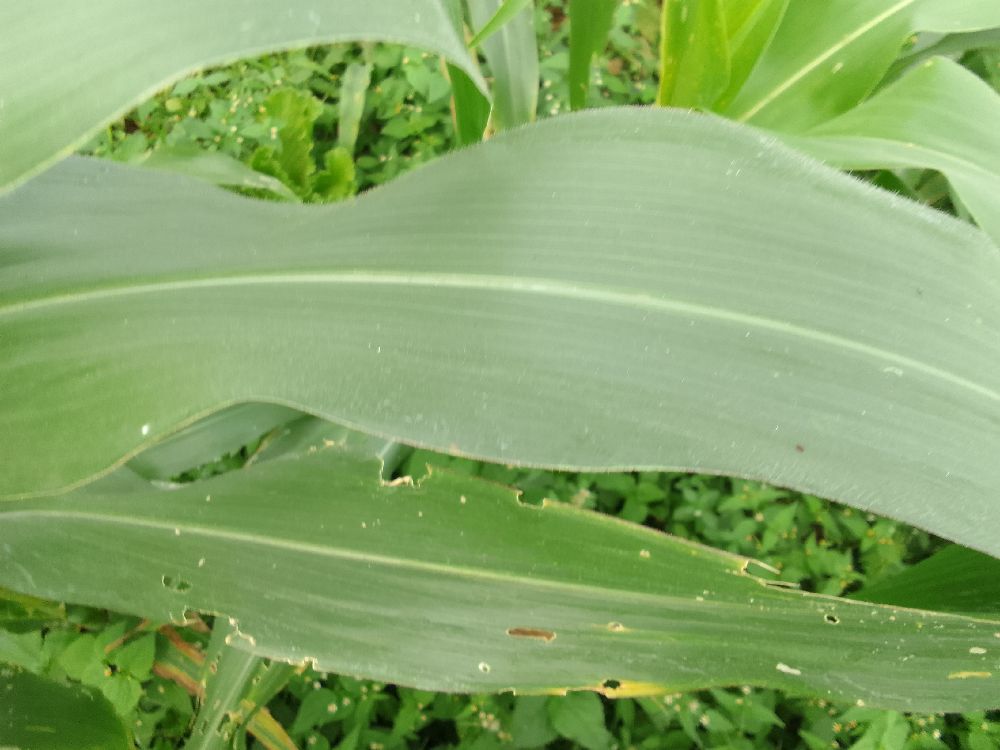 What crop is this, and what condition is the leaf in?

maize, healthy
